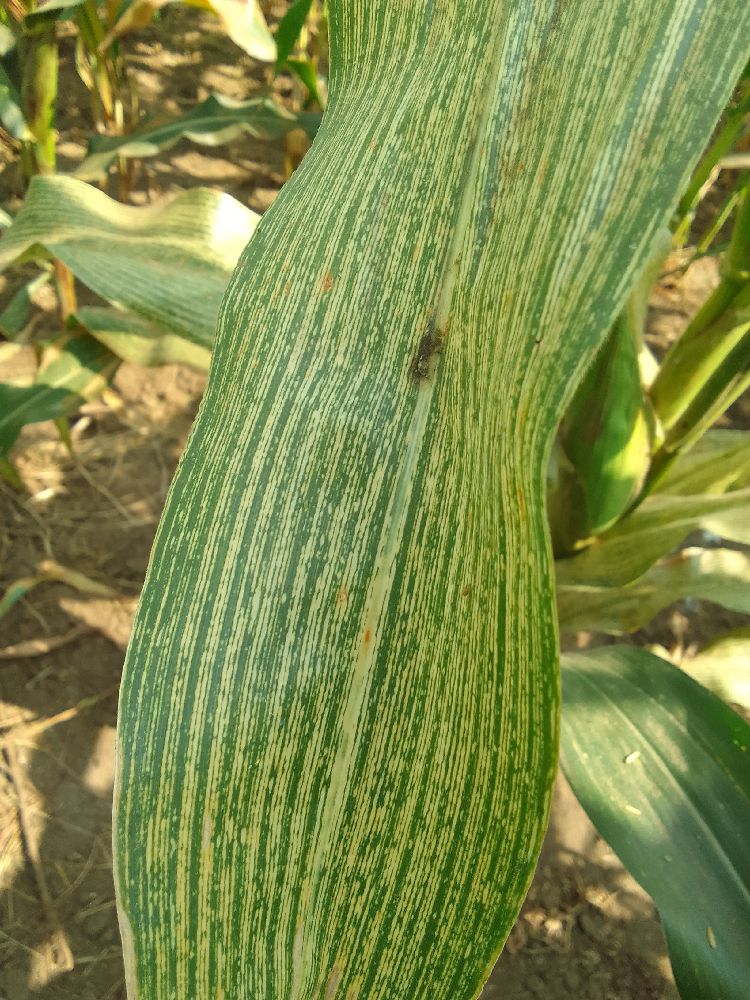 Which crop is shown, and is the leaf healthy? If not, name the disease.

maize, maize streak virus
